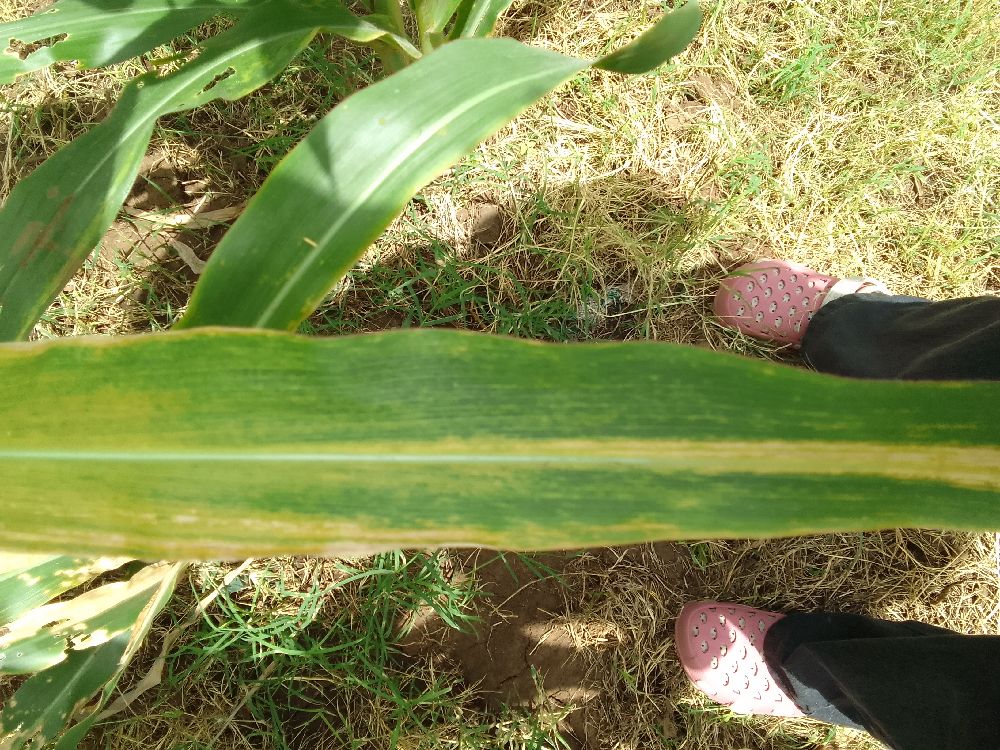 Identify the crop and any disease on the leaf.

maize, maize lethal necrosis
